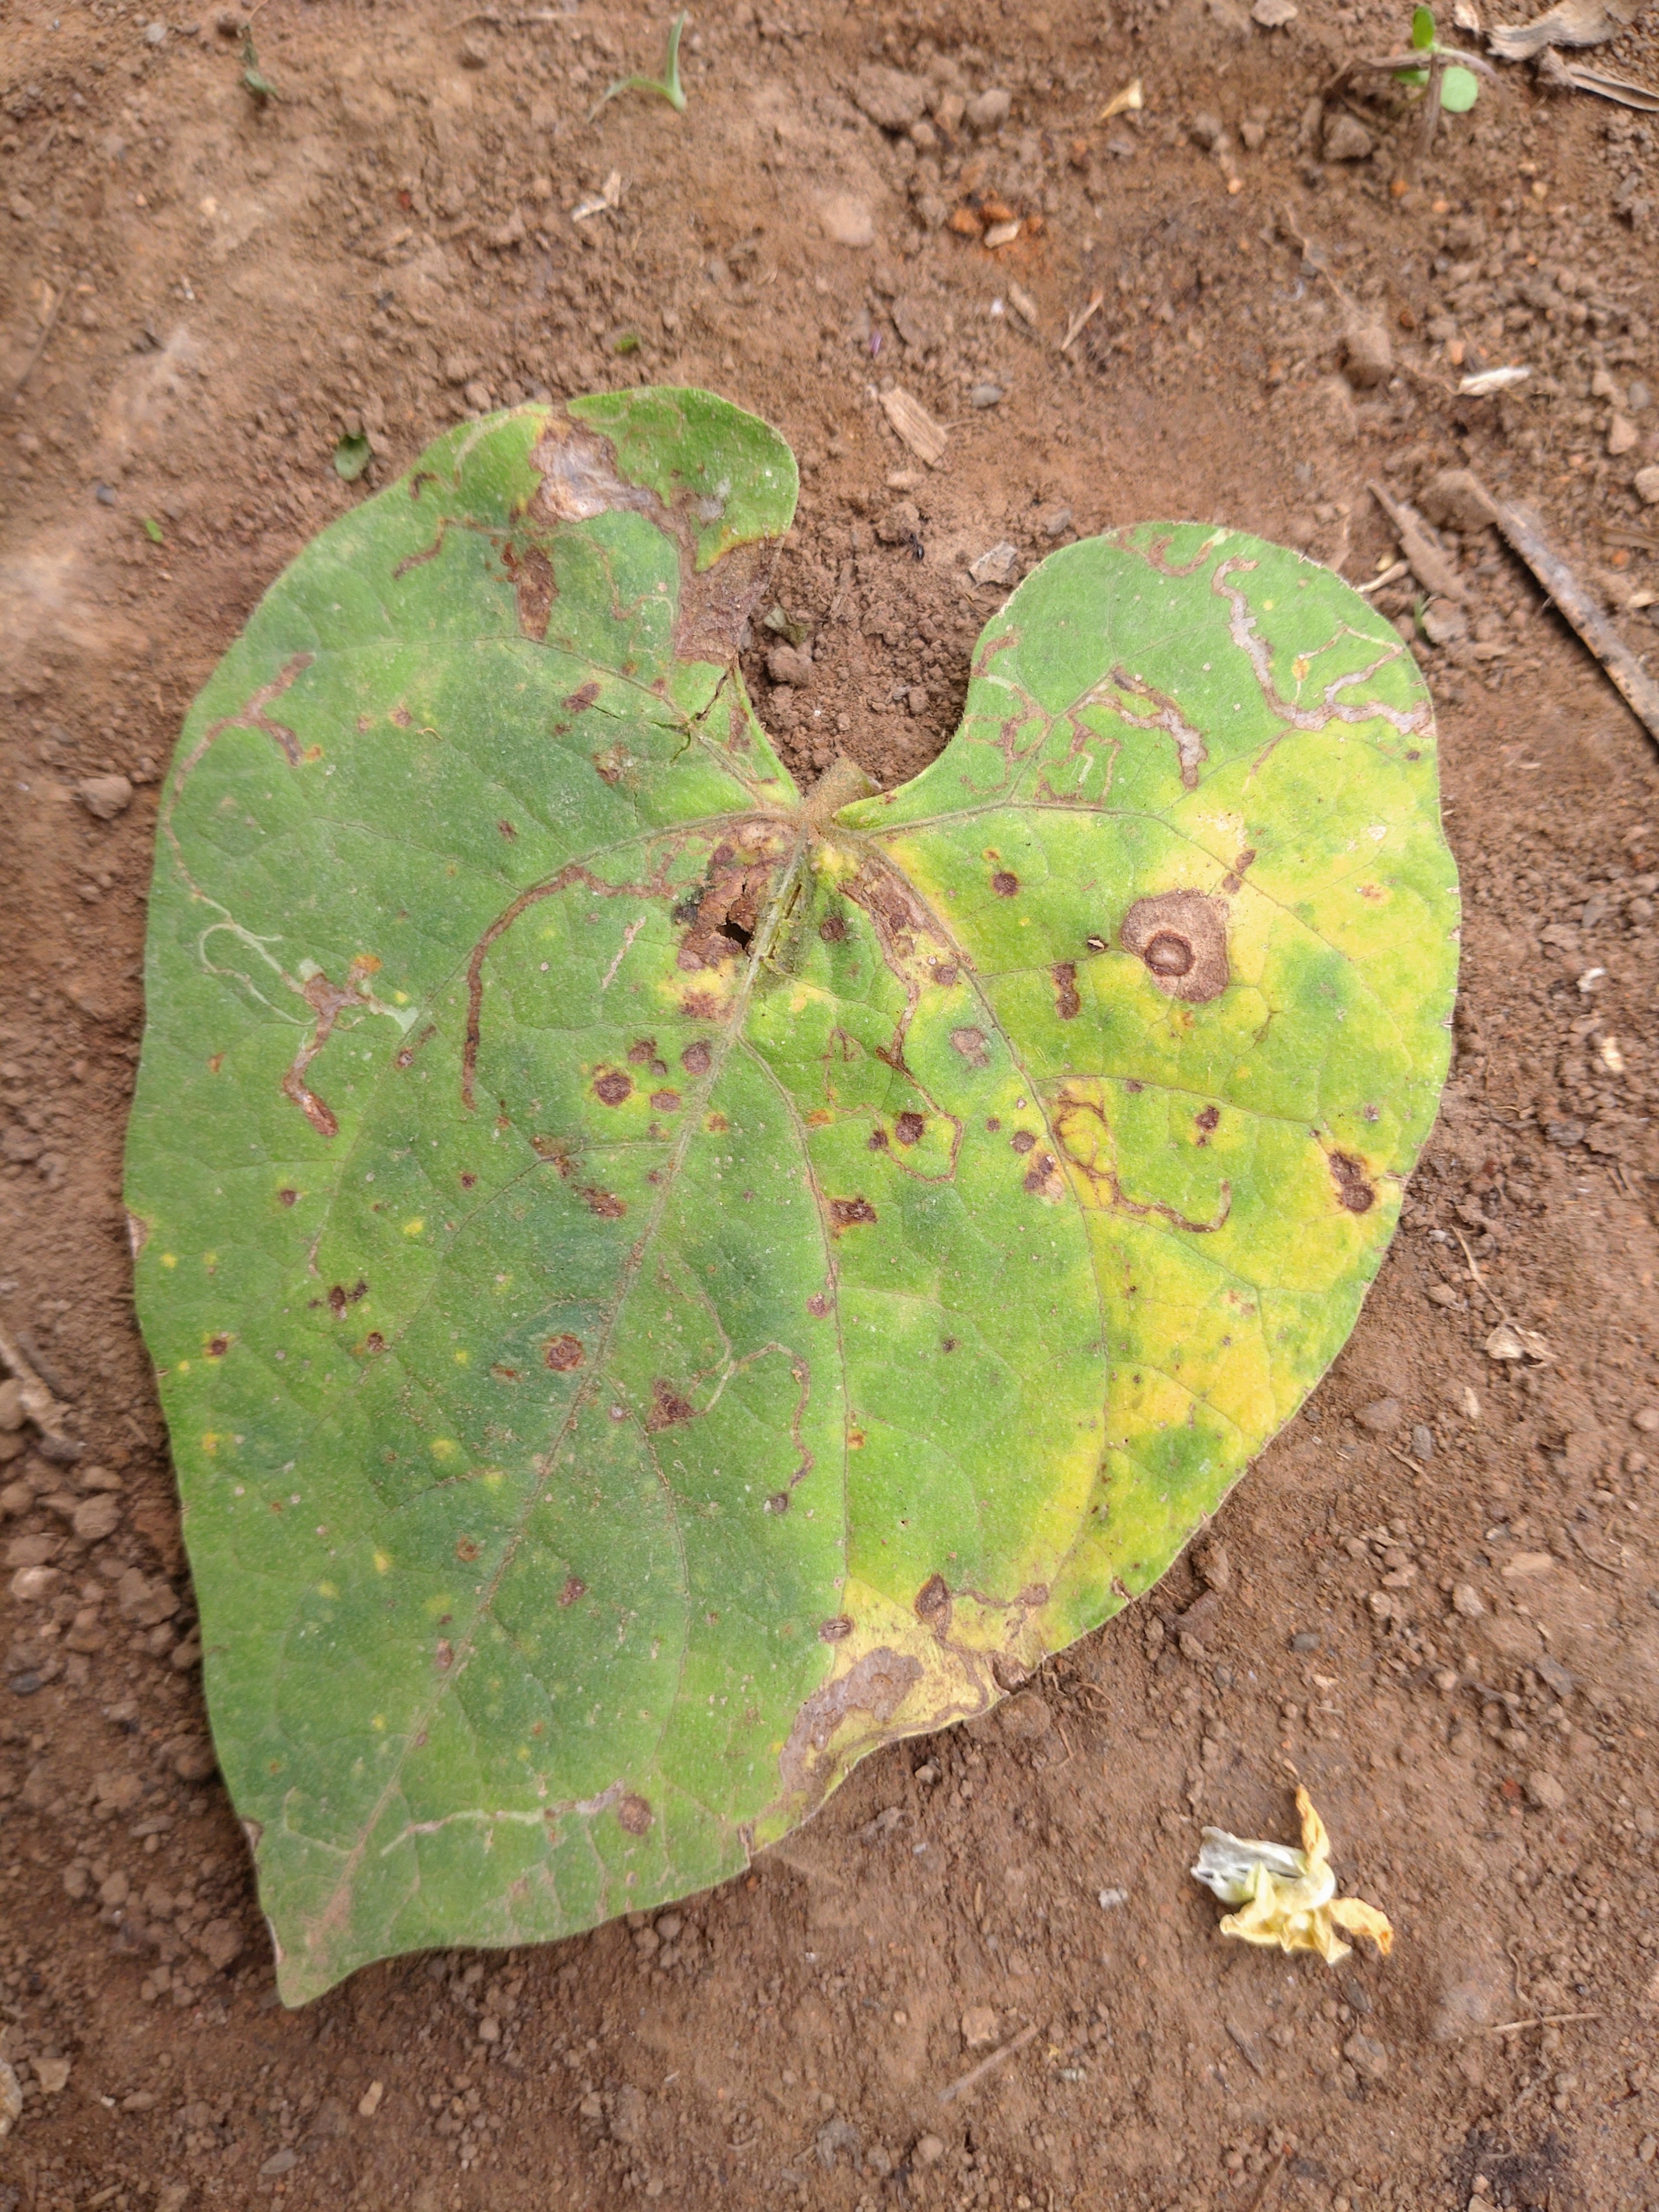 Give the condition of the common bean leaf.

rust
